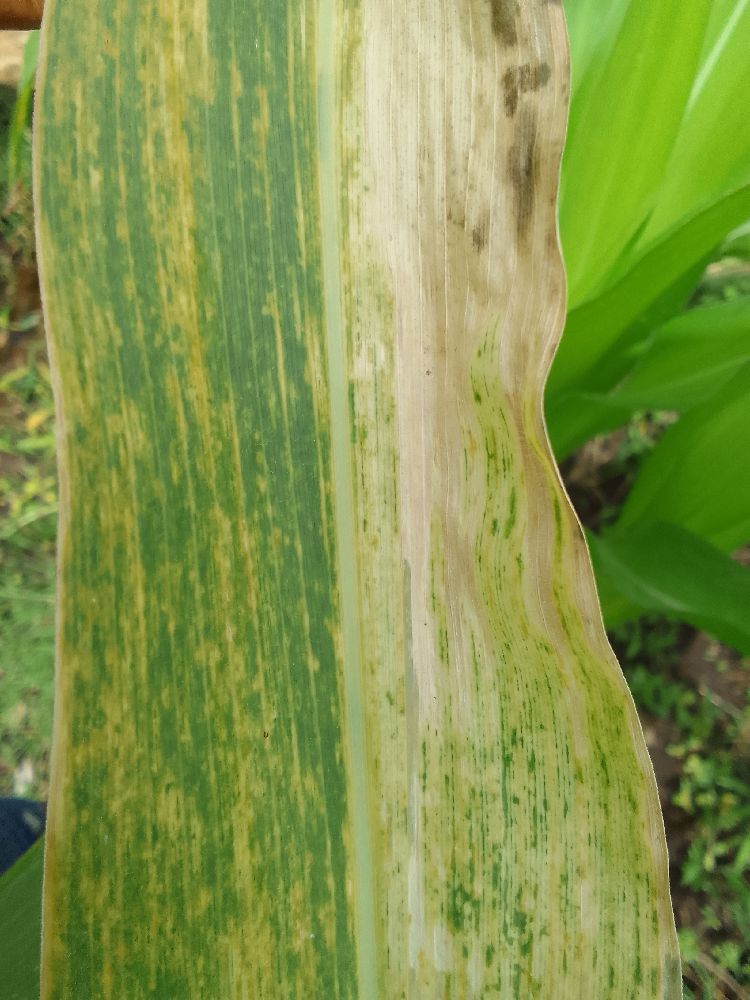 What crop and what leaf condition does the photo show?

maize, maize lethal necrosis
